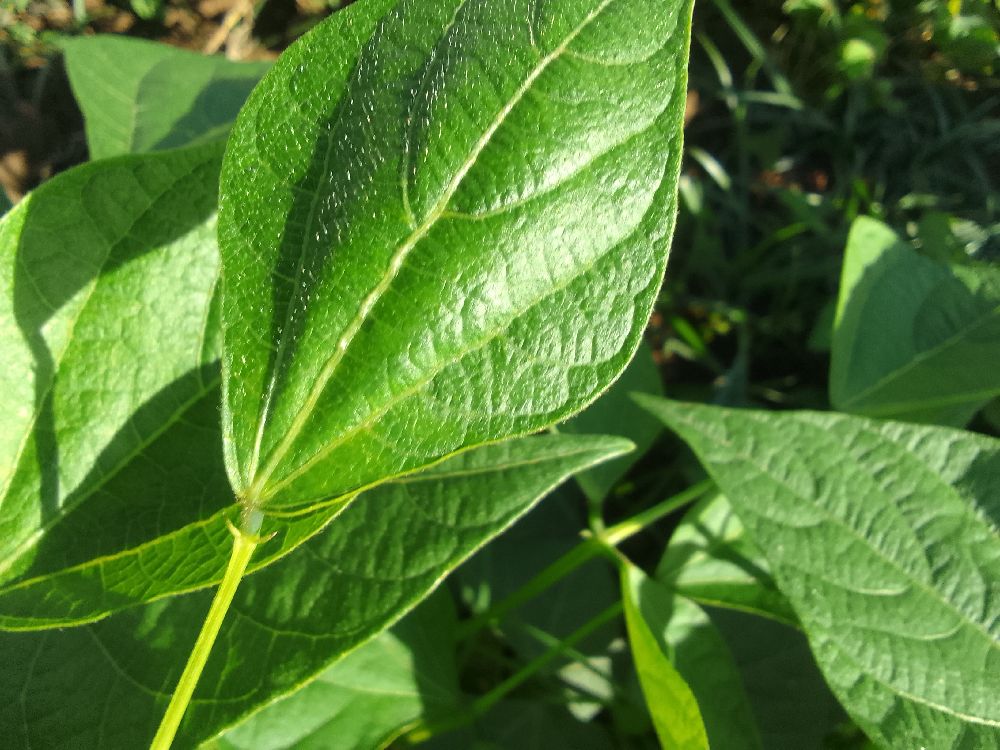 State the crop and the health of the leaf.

common bean, healthy
